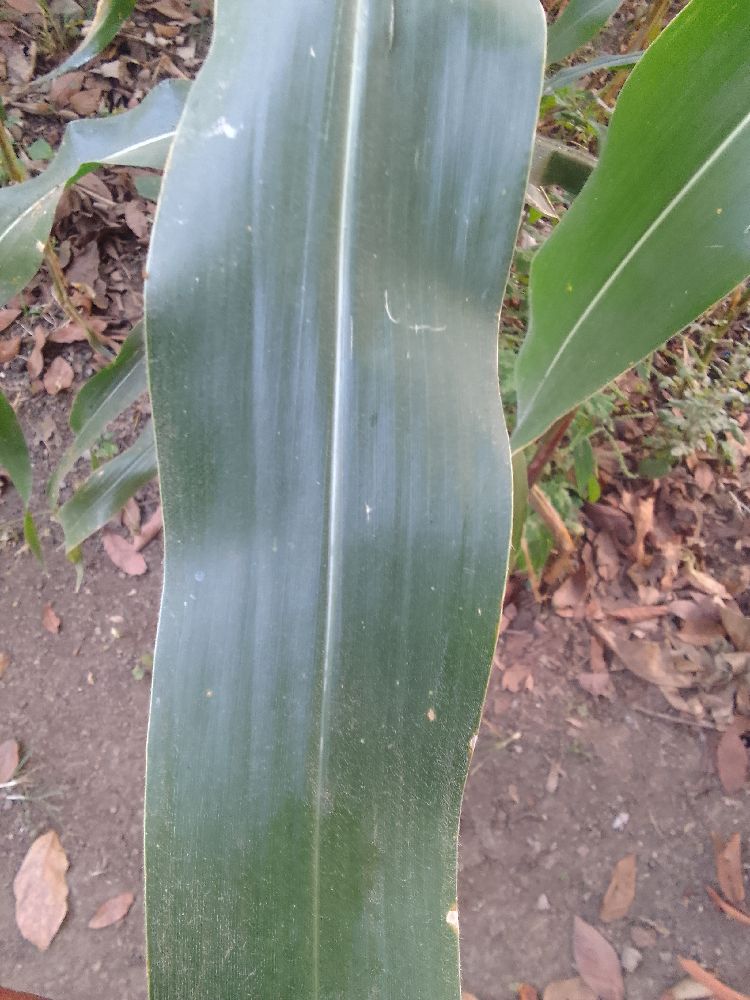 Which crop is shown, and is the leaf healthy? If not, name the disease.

maize, healthy
